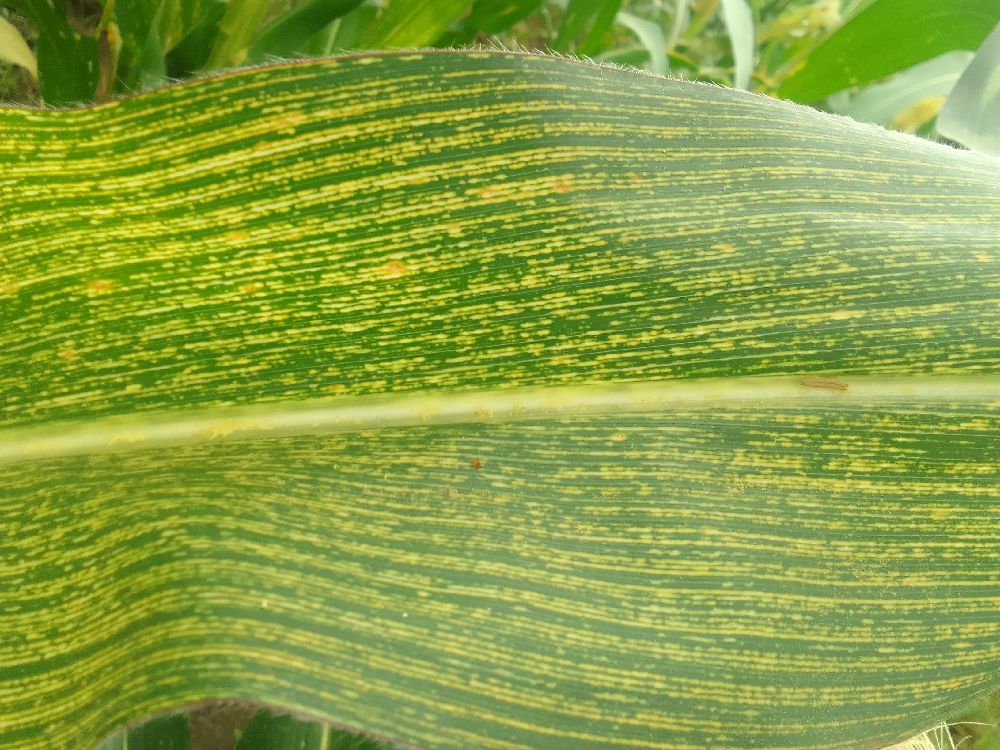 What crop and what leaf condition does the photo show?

maize, maize streak virus
